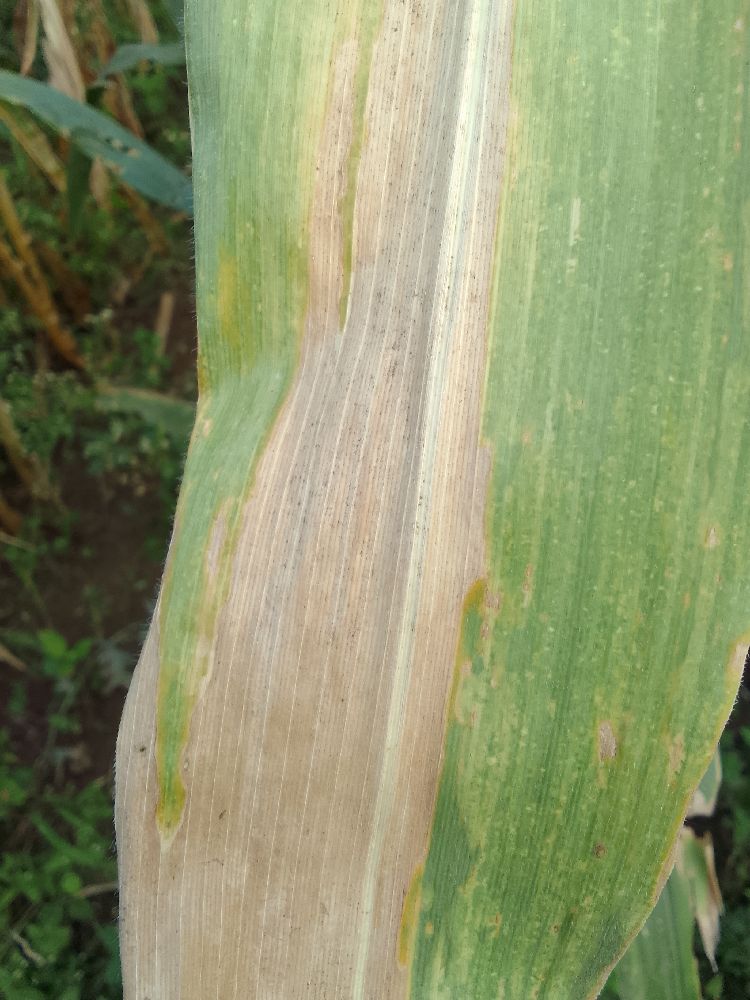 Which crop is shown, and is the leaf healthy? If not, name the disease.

maize, maize lethal necrosis
